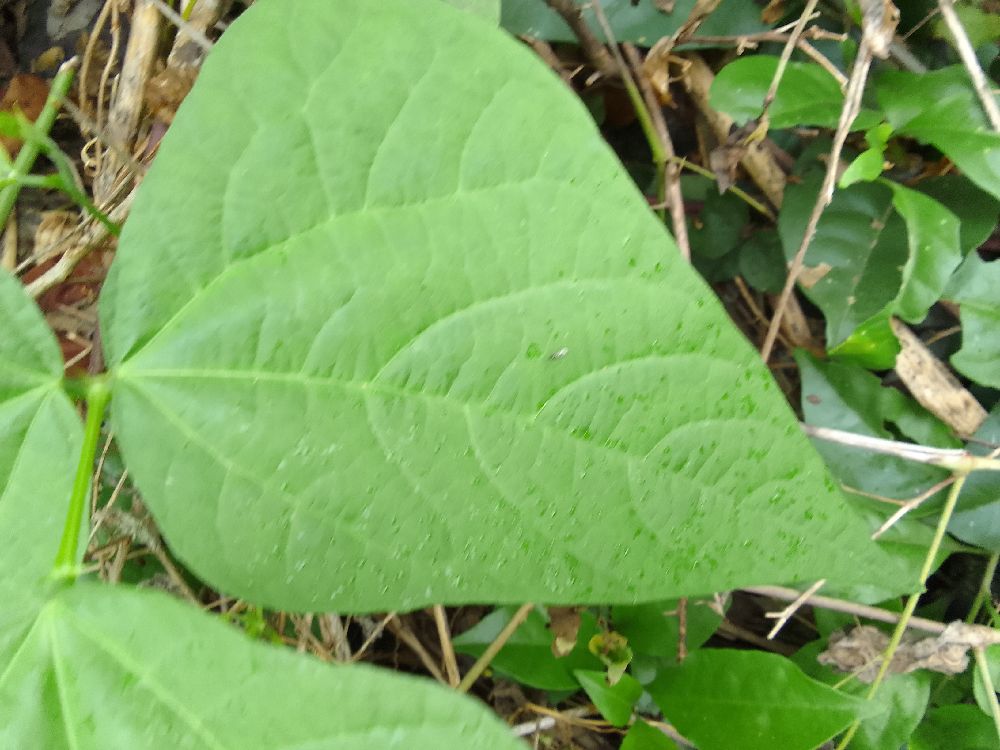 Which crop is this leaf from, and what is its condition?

common bean, healthy
